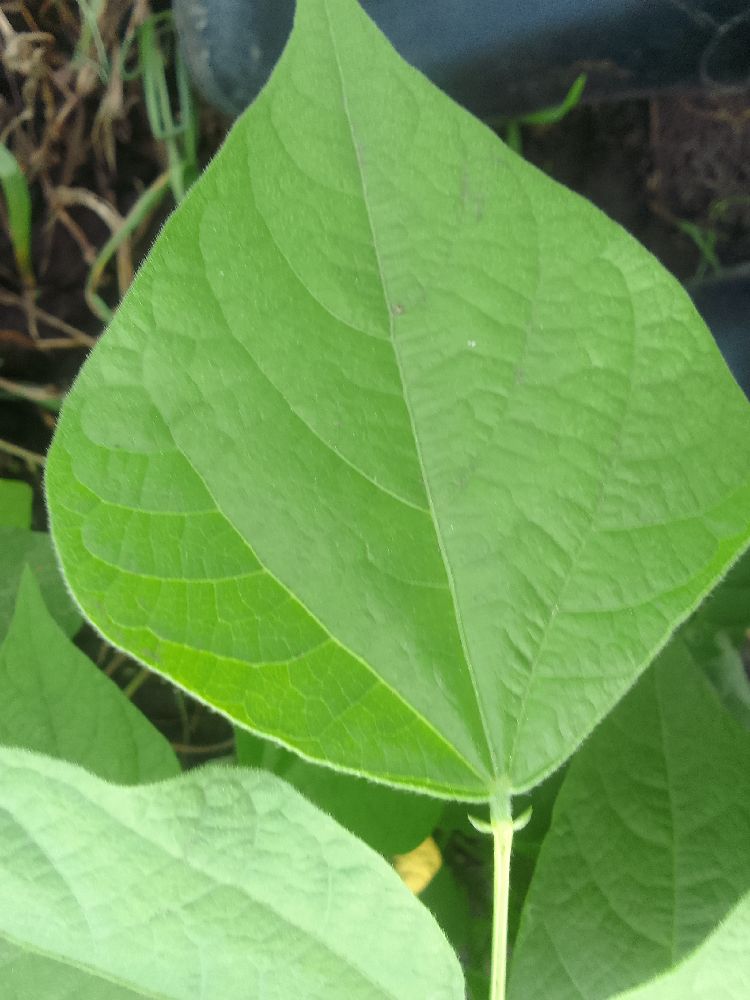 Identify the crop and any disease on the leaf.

common bean, healthy
